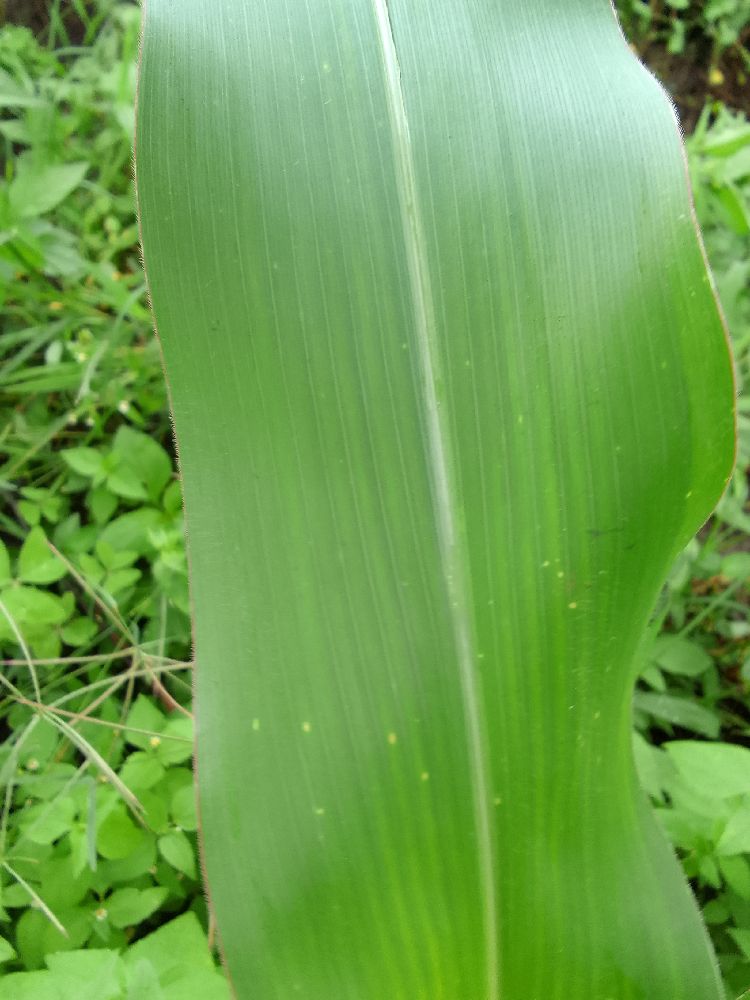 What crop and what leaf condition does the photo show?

maize, healthy
